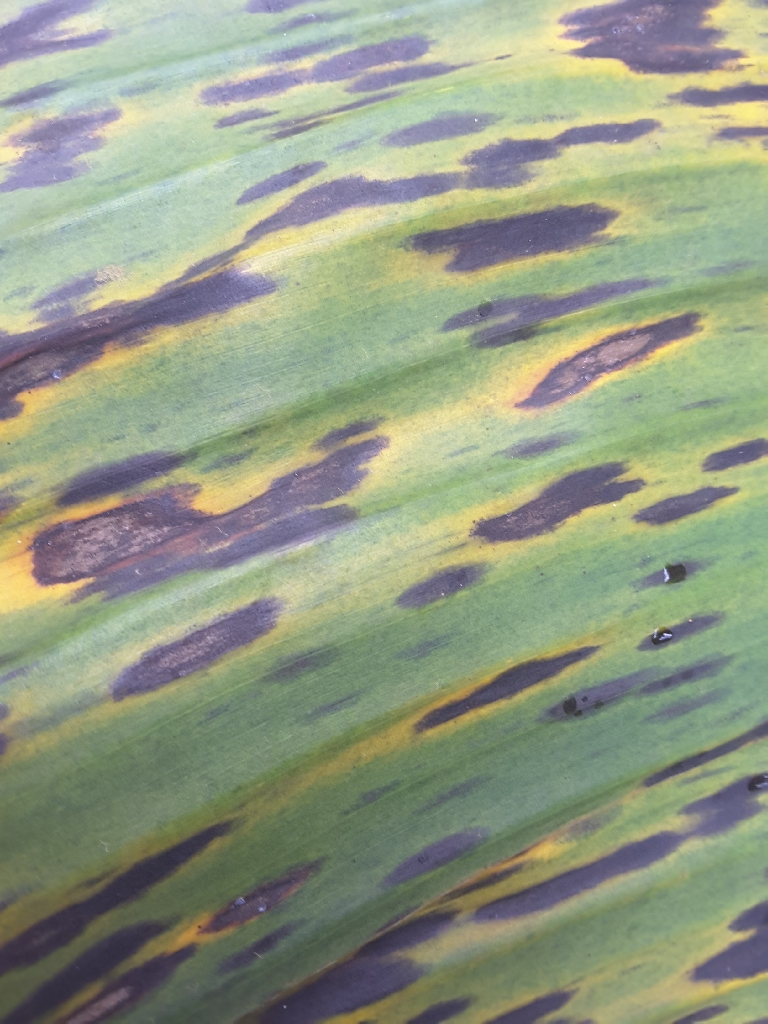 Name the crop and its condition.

banana, black sigatoka
